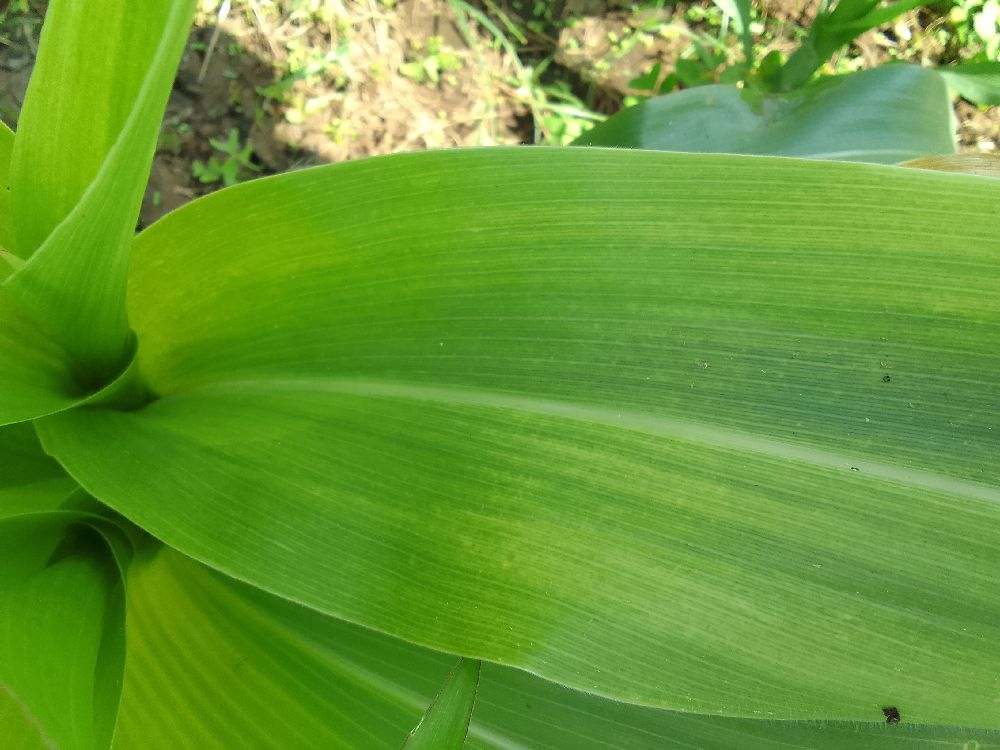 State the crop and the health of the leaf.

maize, maize lethal necrosis
